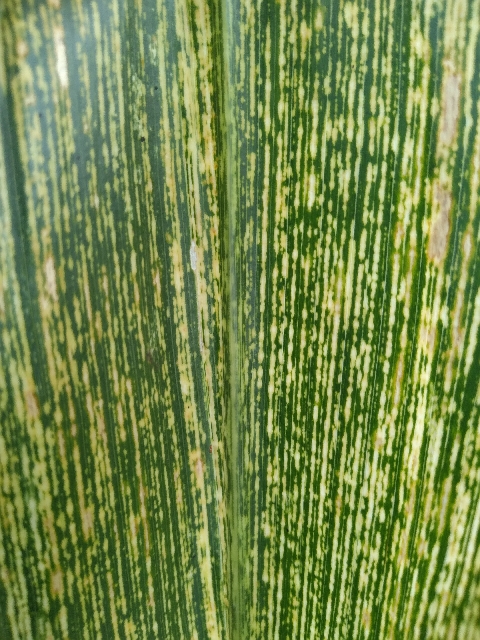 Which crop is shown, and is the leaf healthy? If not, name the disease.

maize, maize streak virus
